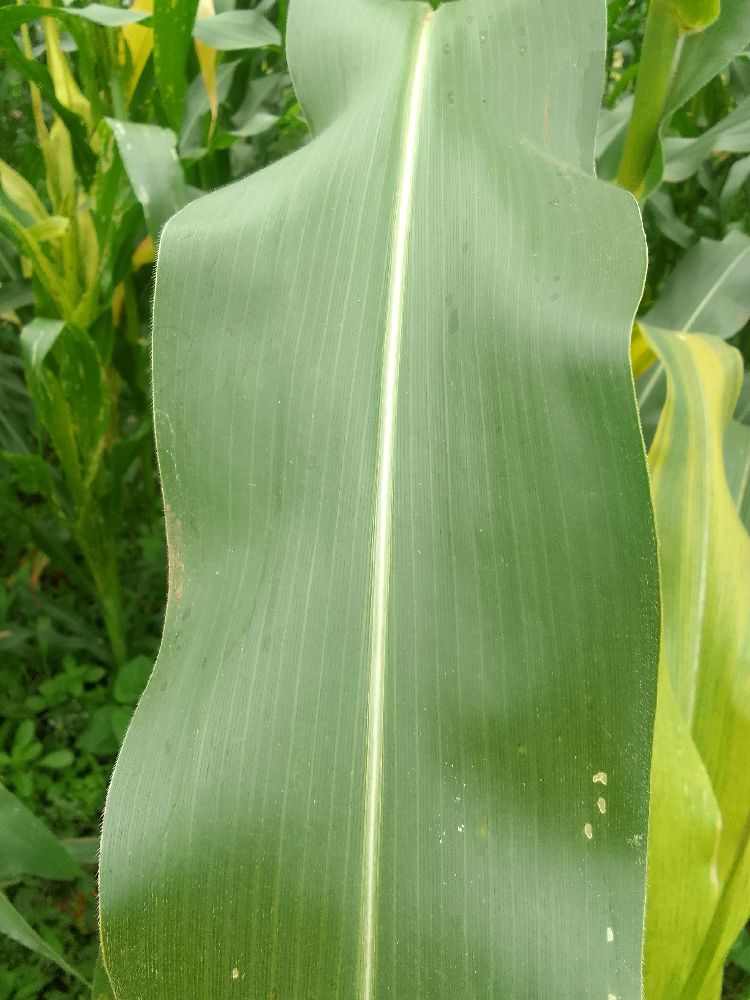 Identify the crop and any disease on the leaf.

maize, healthy
